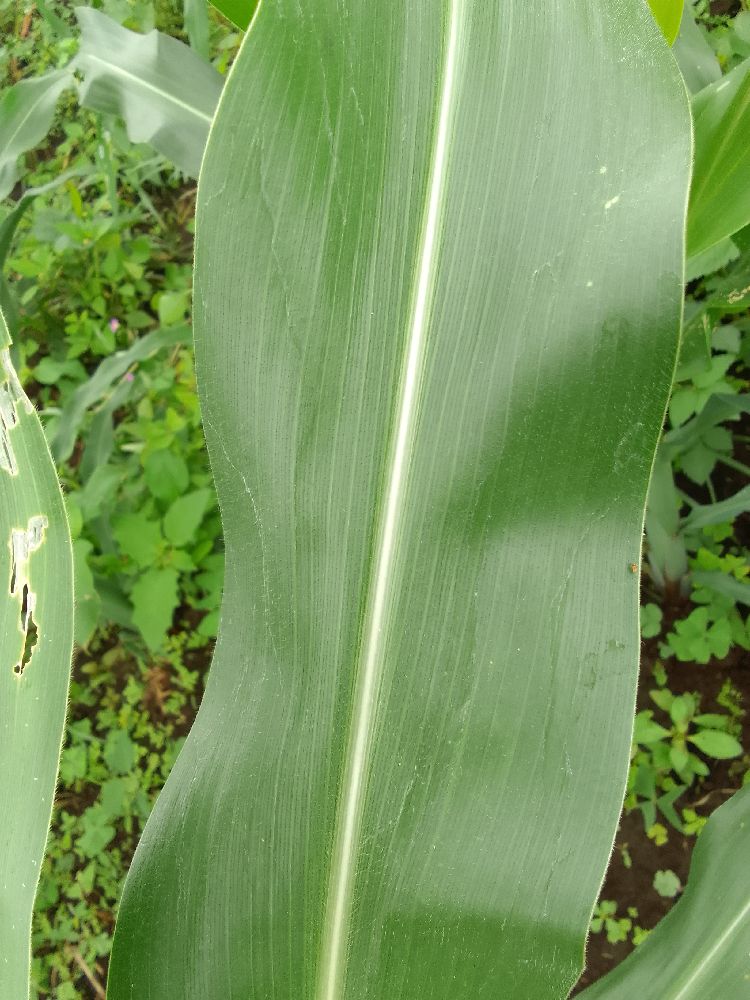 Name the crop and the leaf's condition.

maize, healthy
